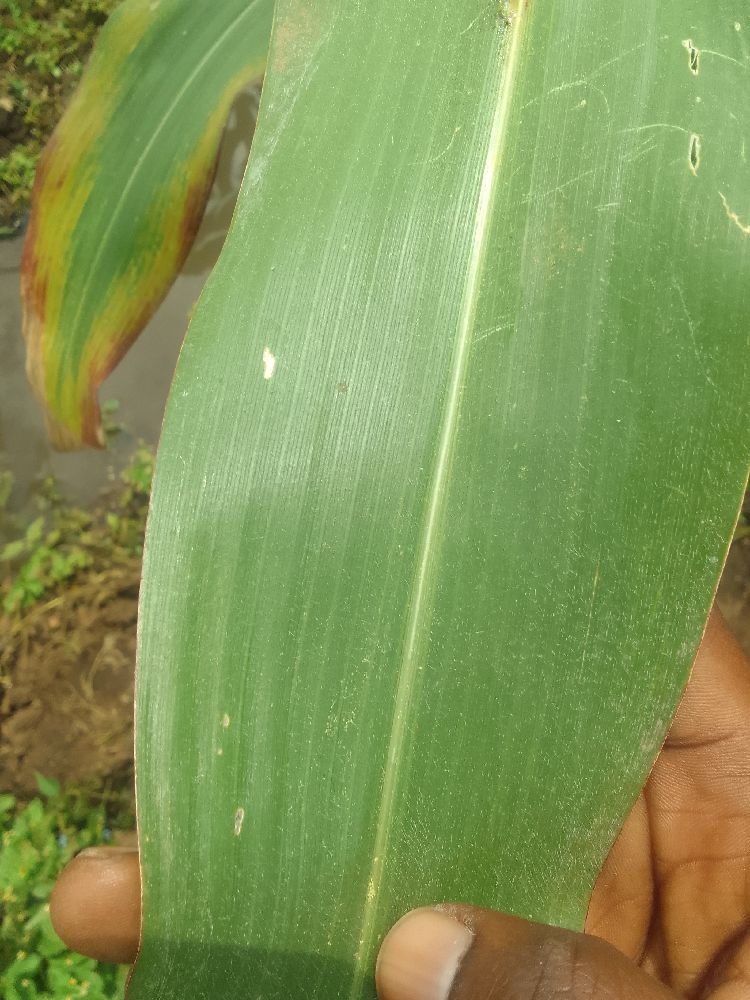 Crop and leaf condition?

maize, healthy
